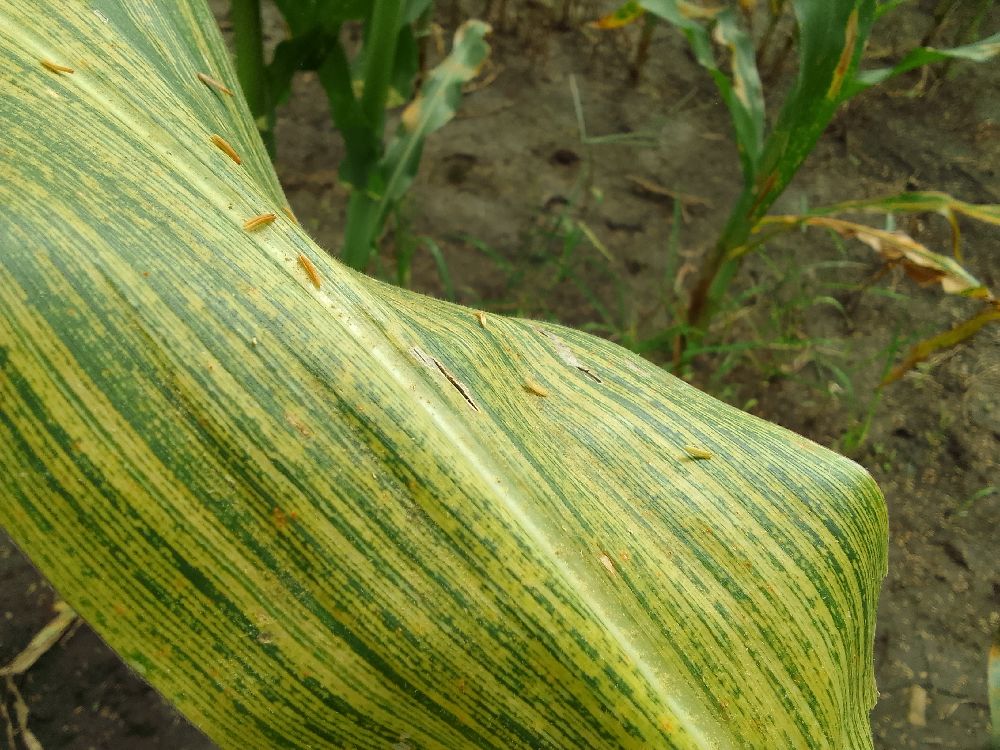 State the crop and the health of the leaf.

maize, maize streak virus
